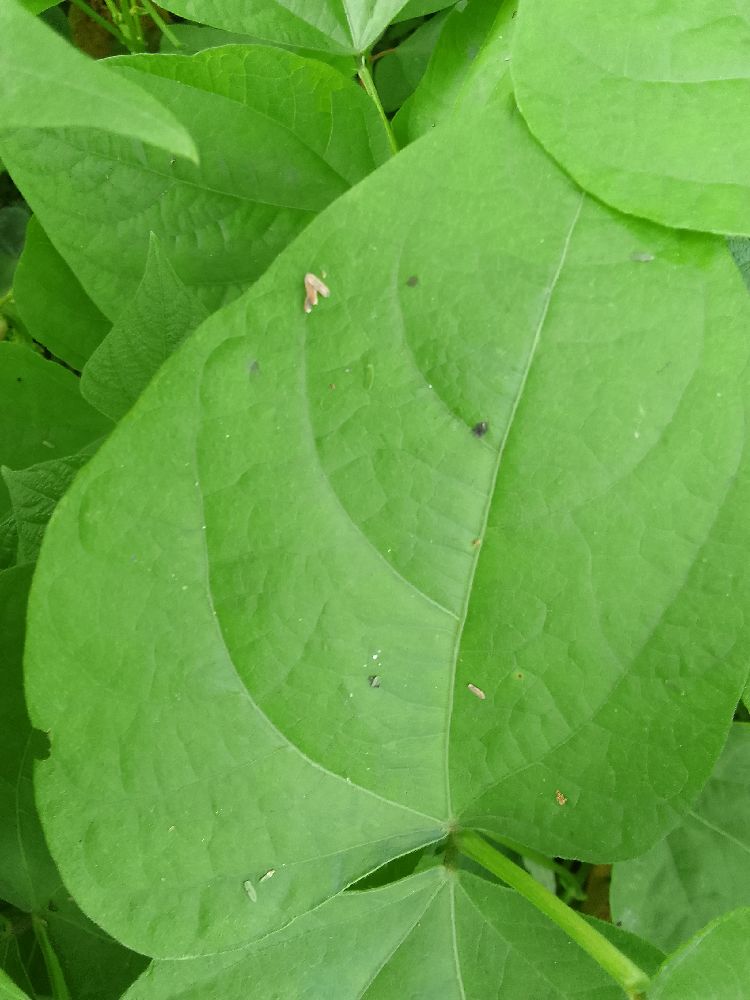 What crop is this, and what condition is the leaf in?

common bean, healthy
